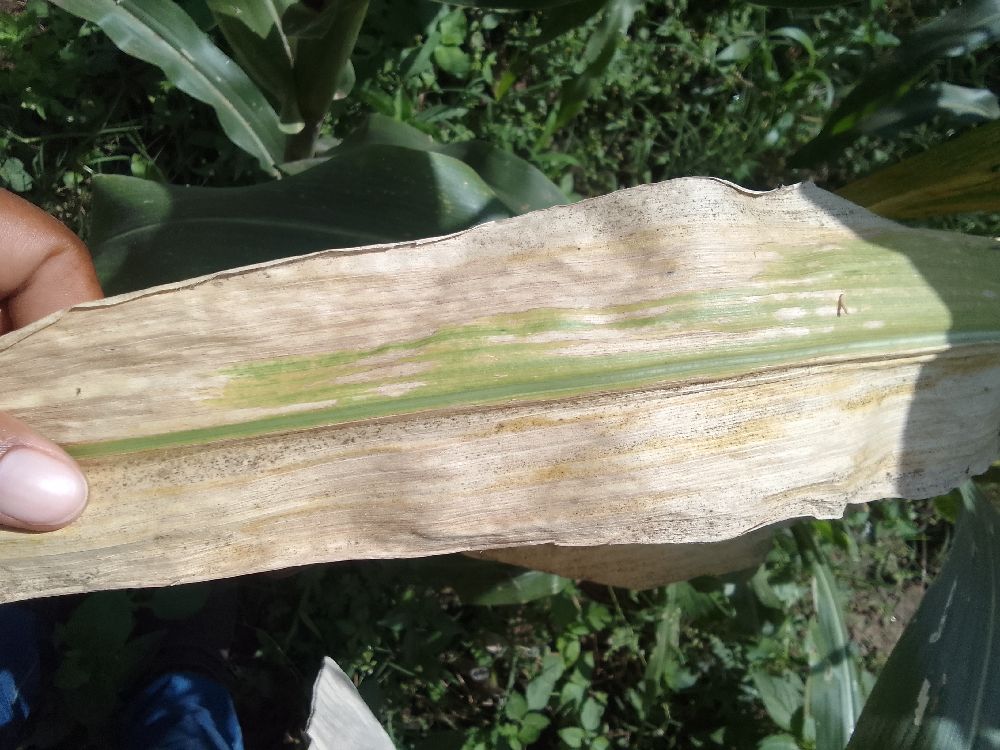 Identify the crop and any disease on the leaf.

maize, maize lethal necrosis
